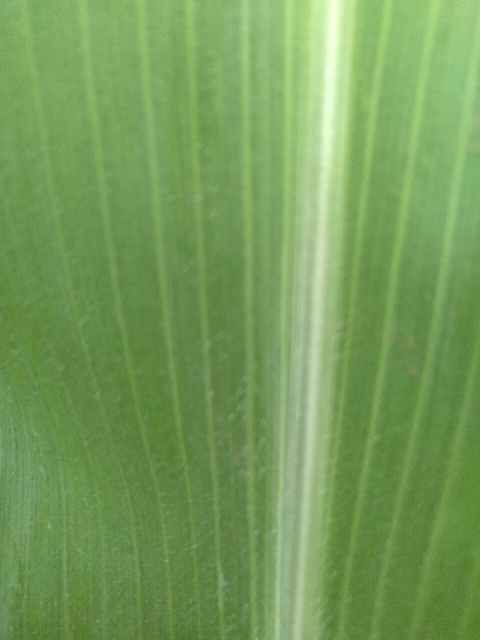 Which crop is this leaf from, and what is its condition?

maize, healthy
